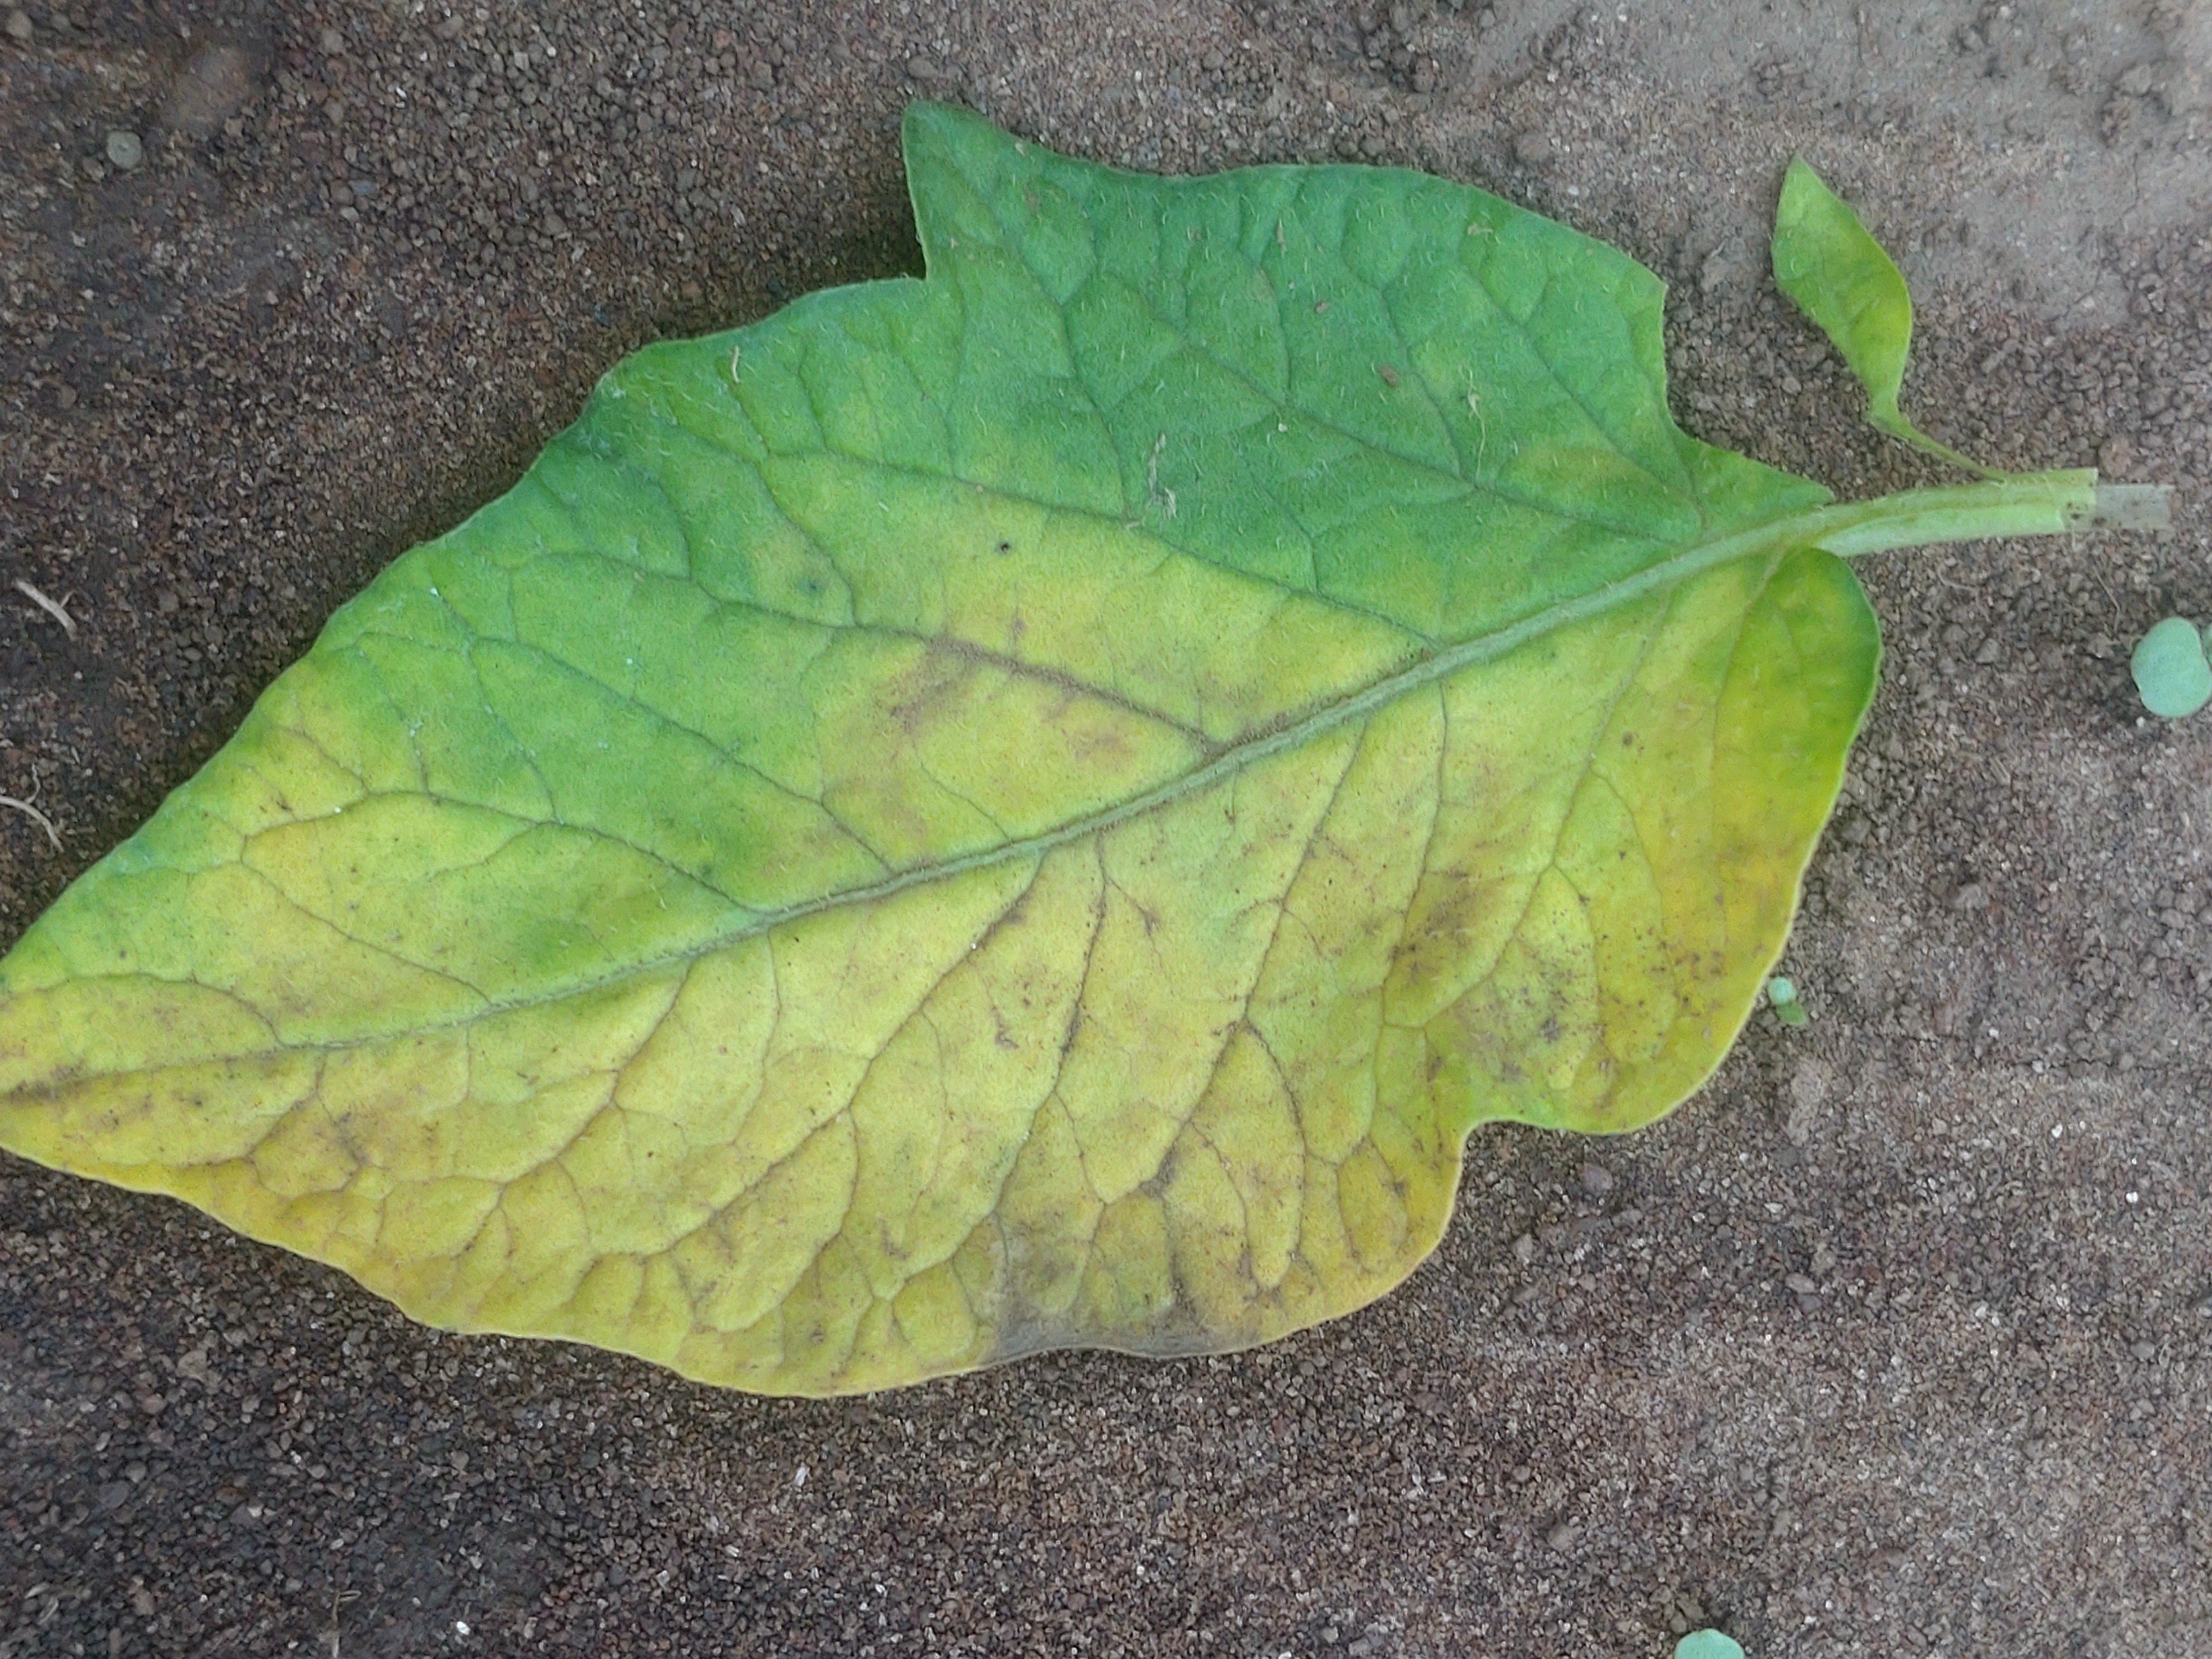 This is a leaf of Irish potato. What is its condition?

late blight
